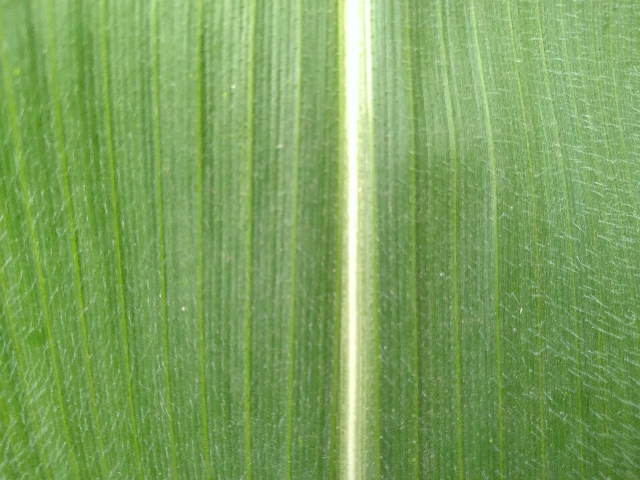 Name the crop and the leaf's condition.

maize, healthy
